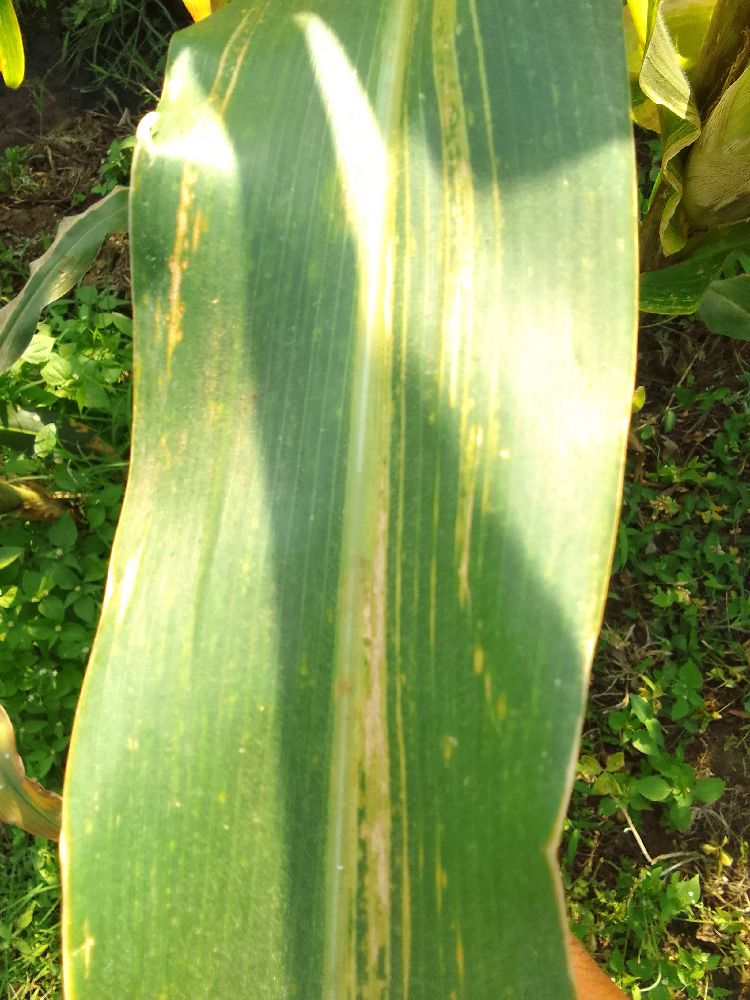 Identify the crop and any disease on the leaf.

maize, maize lethal necrosis
